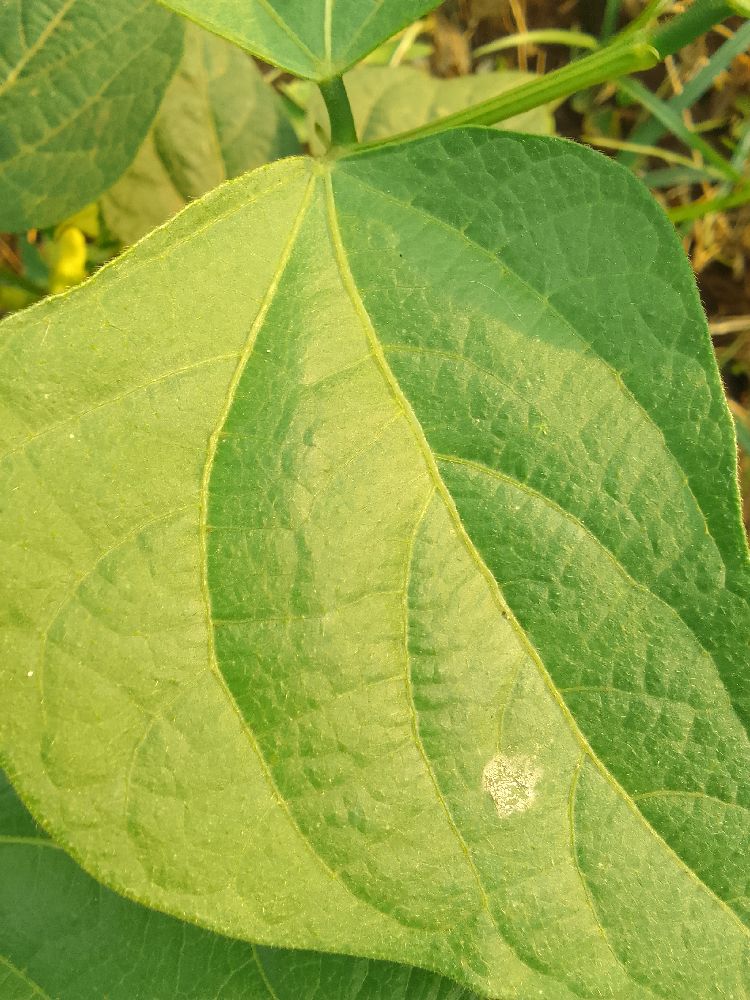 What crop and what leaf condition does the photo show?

common bean, healthy
